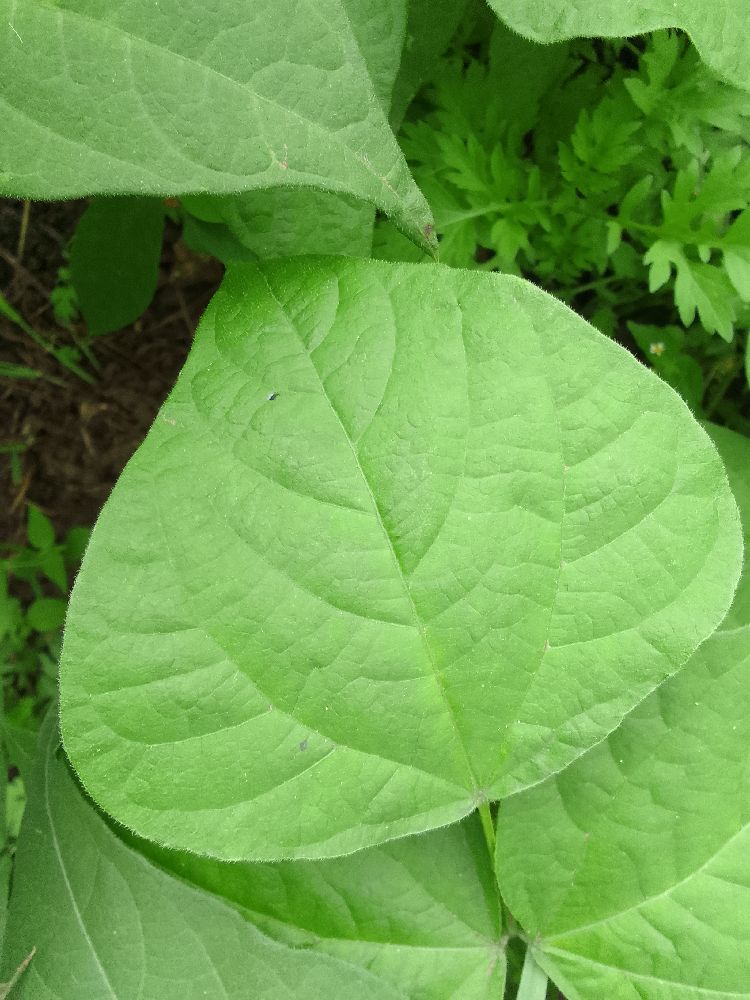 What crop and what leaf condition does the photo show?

common bean, healthy
